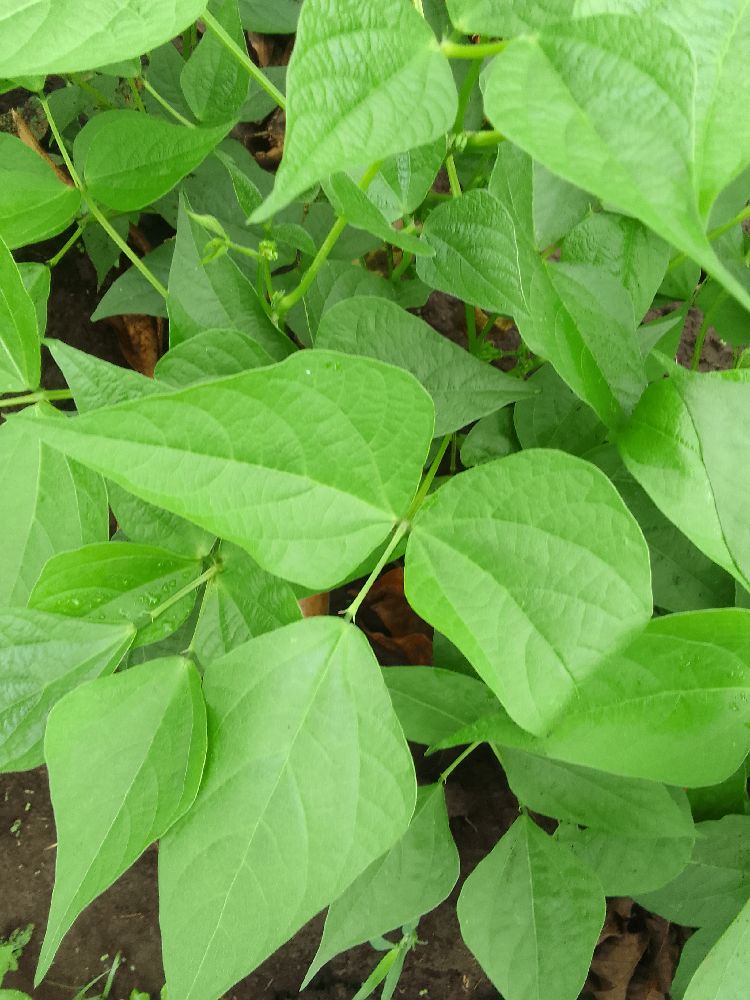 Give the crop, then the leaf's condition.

common bean, healthy
